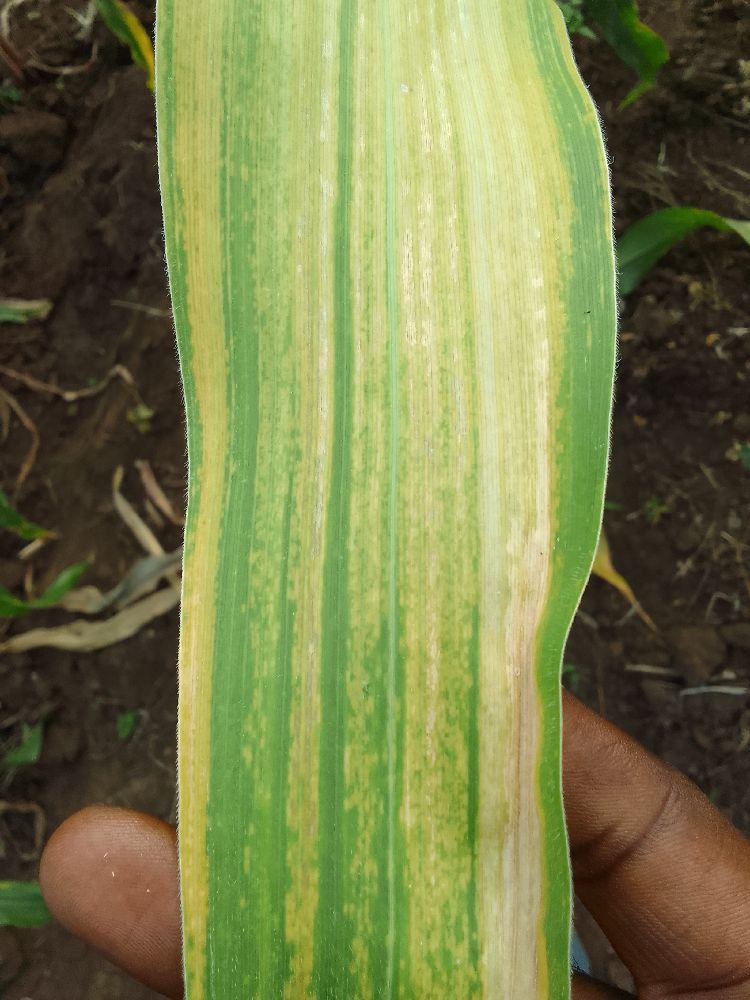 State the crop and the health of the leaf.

maize, maize lethal necrosis
